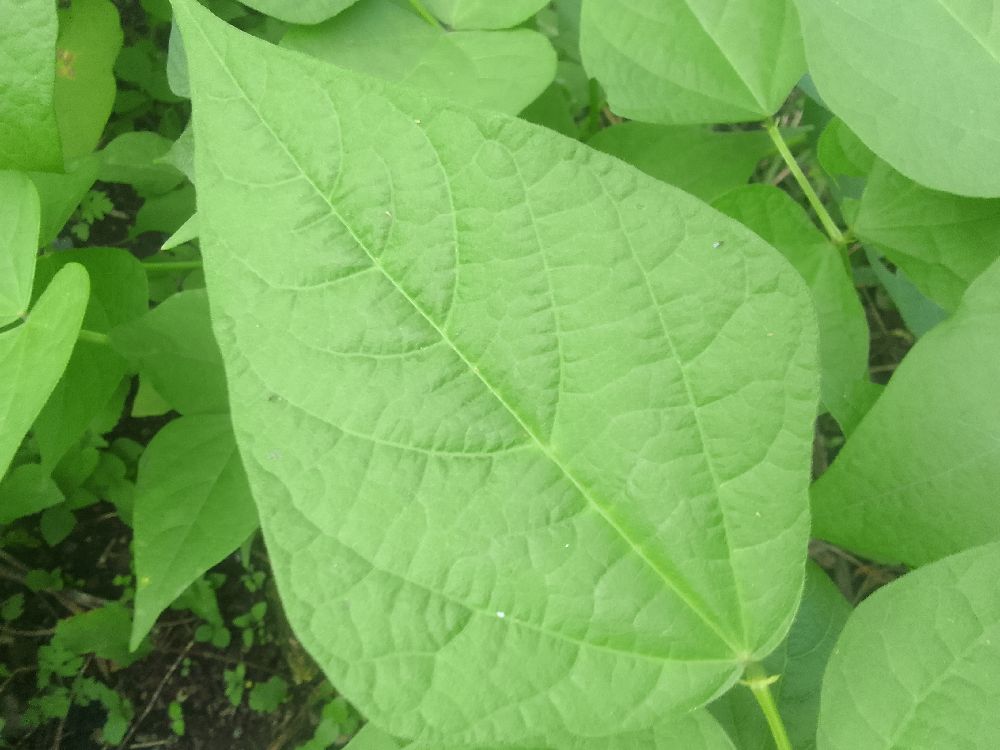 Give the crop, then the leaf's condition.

common bean, healthy
